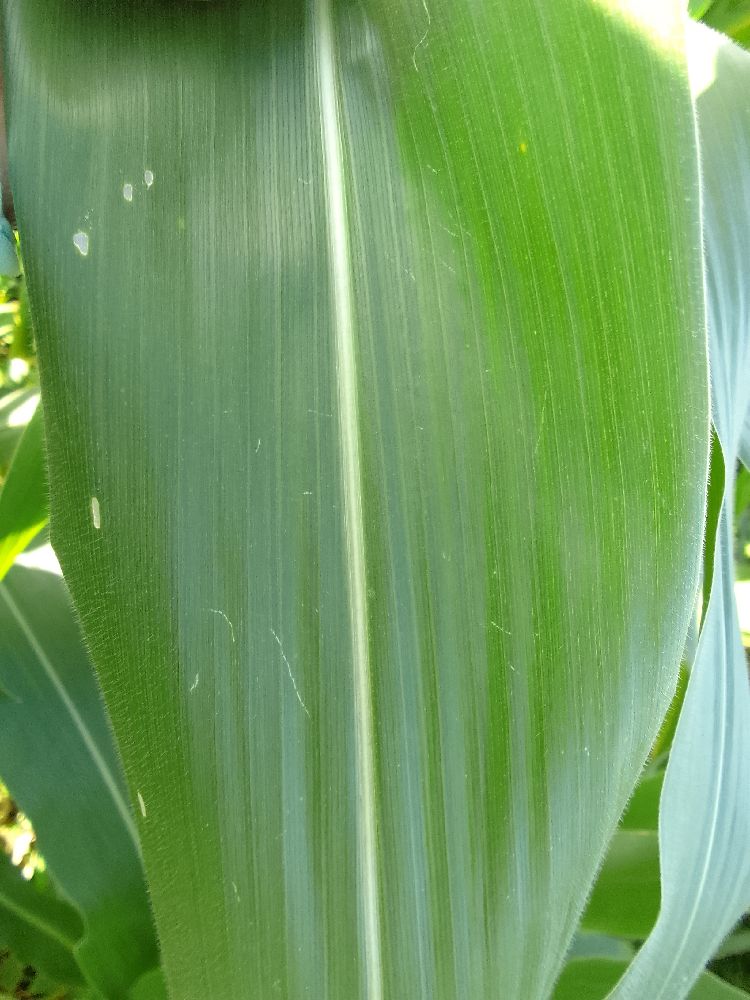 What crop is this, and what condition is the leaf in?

maize, healthy
